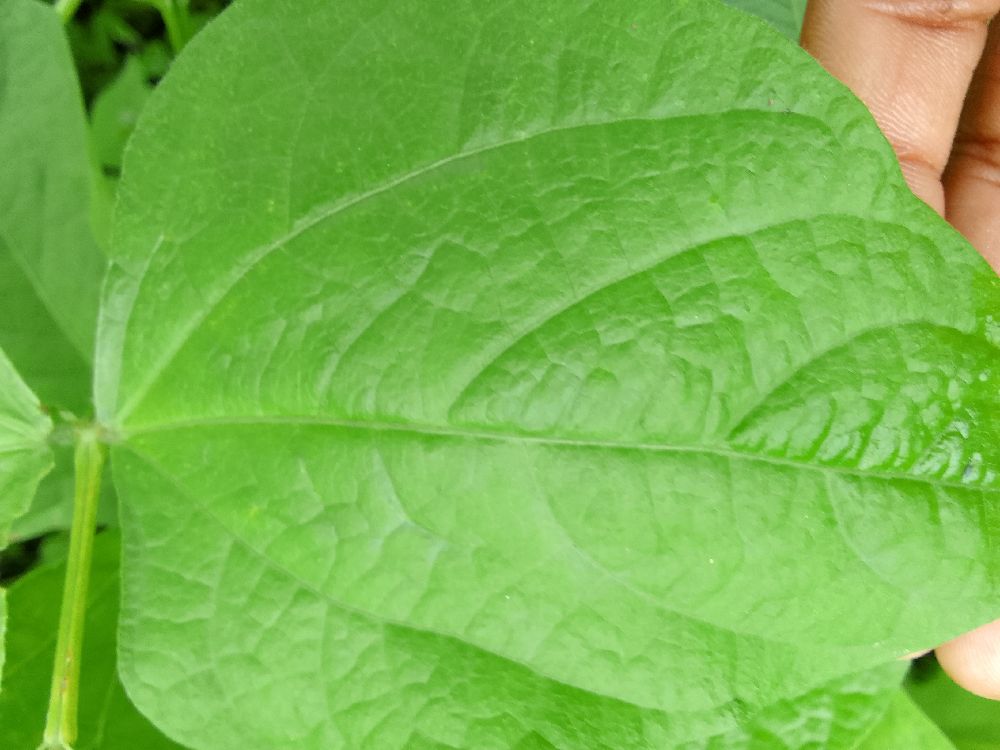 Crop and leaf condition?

common bean, healthy
